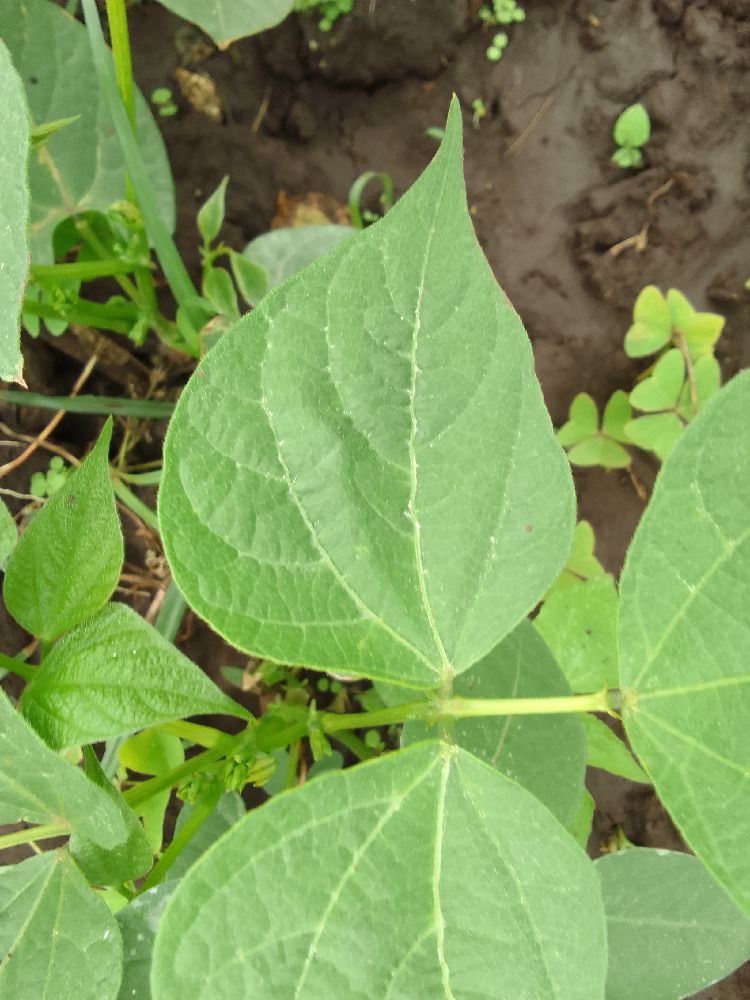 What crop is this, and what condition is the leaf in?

common bean, healthy
